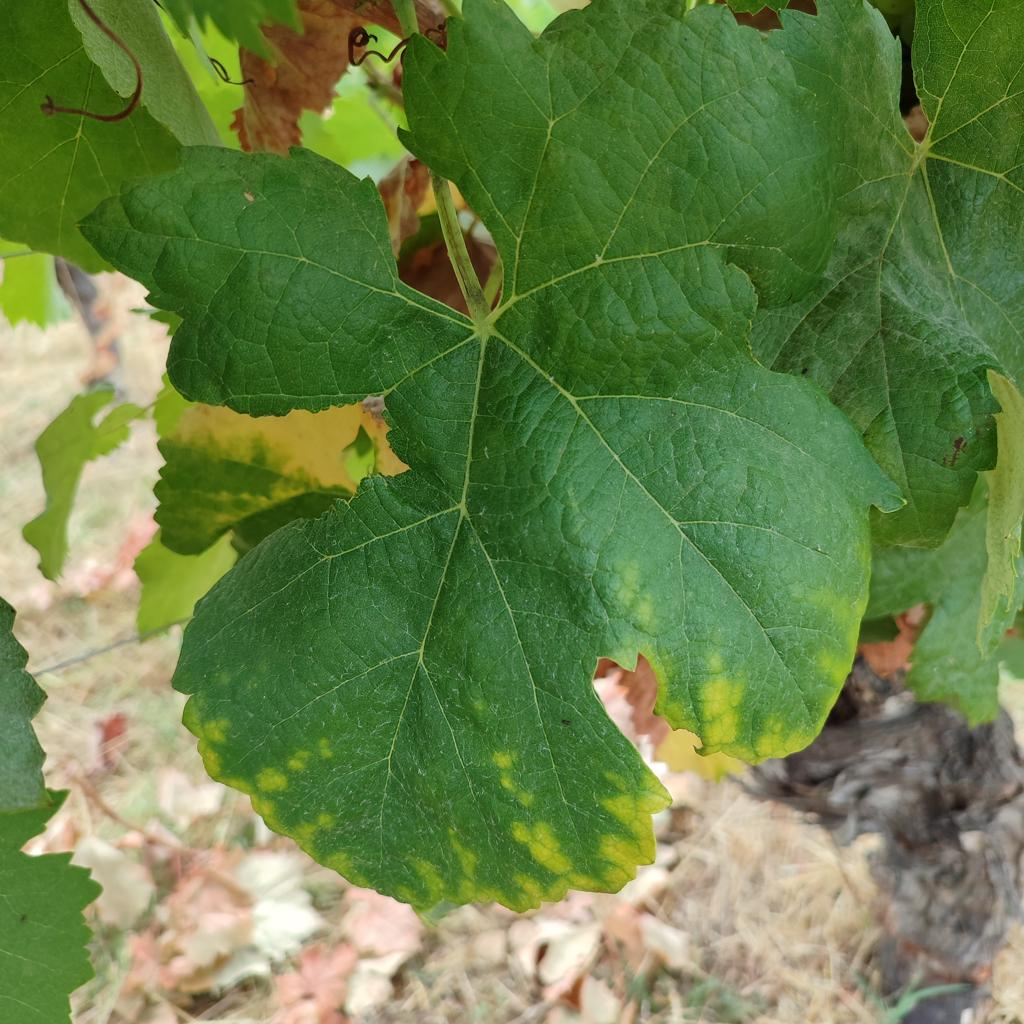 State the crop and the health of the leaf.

grapevine, esca complex
